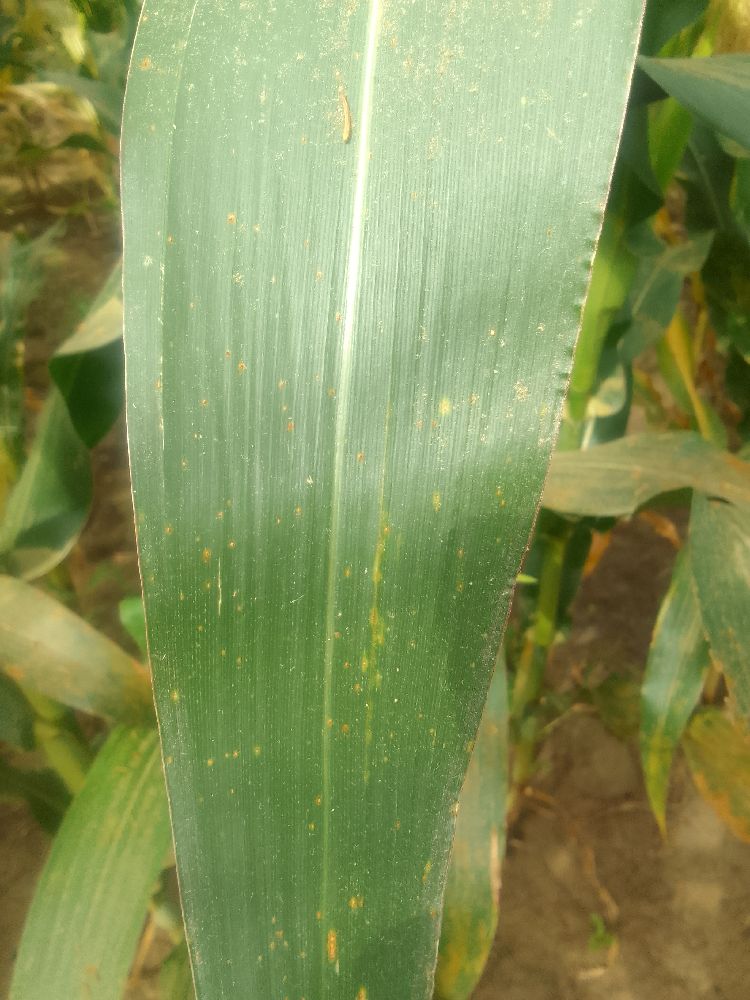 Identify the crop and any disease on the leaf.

maize, healthy
